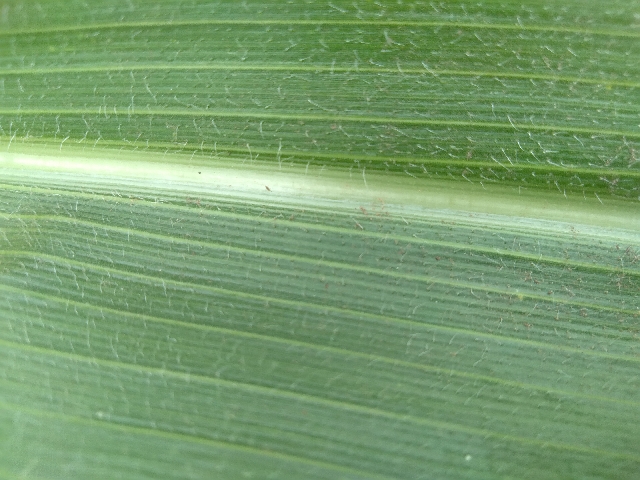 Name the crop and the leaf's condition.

maize, healthy
